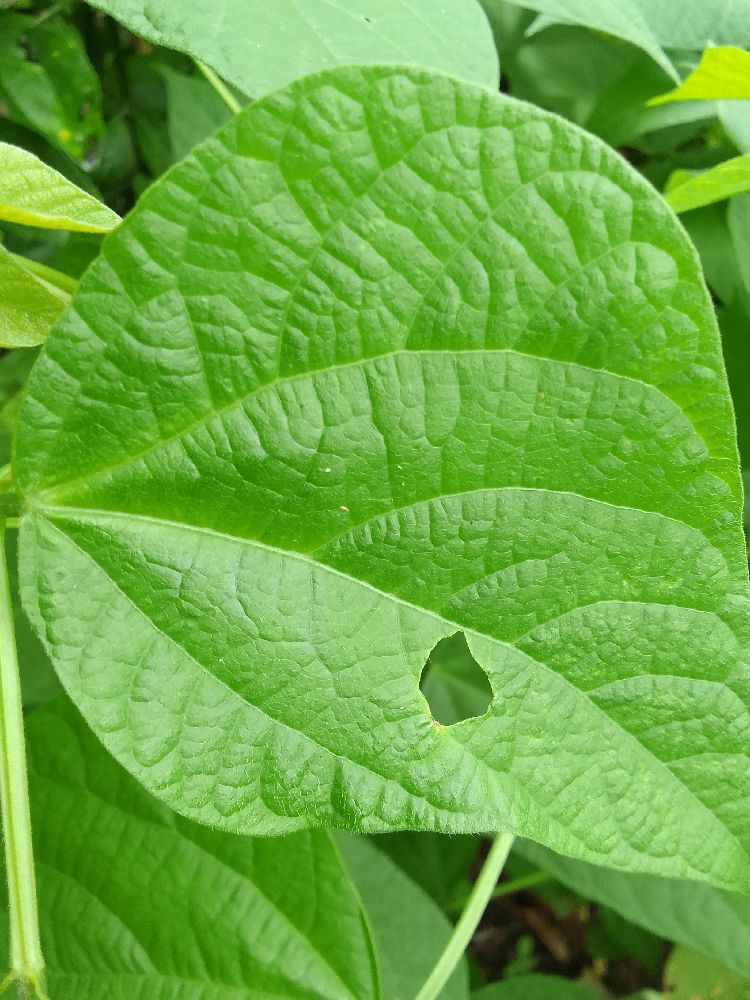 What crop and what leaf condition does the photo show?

common bean, healthy
